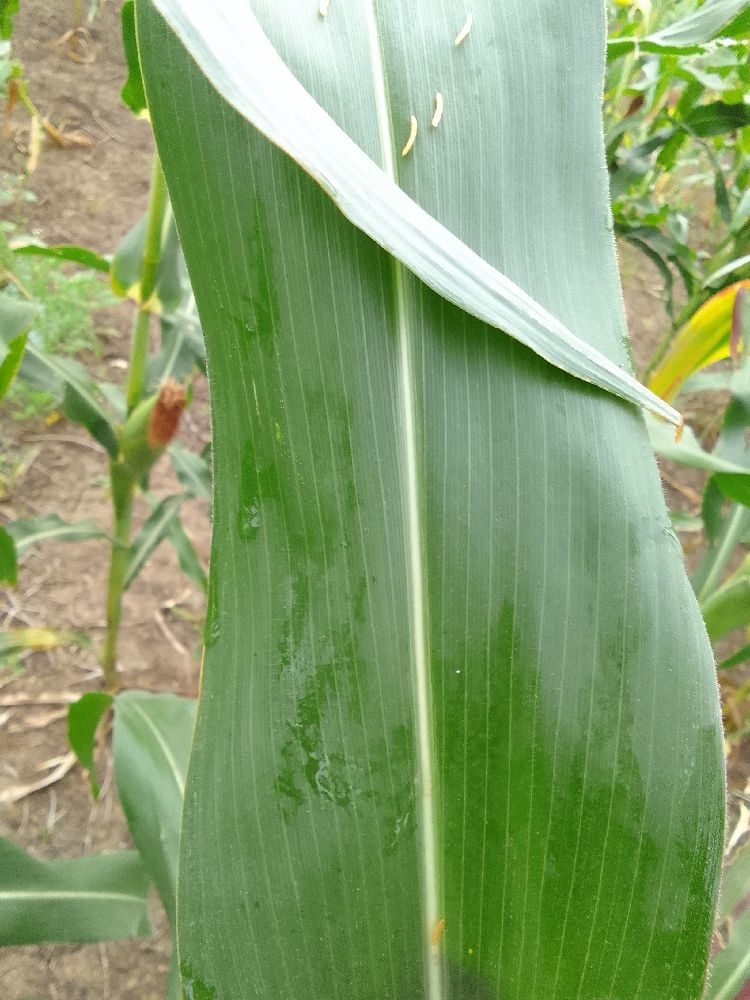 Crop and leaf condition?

maize, healthy
